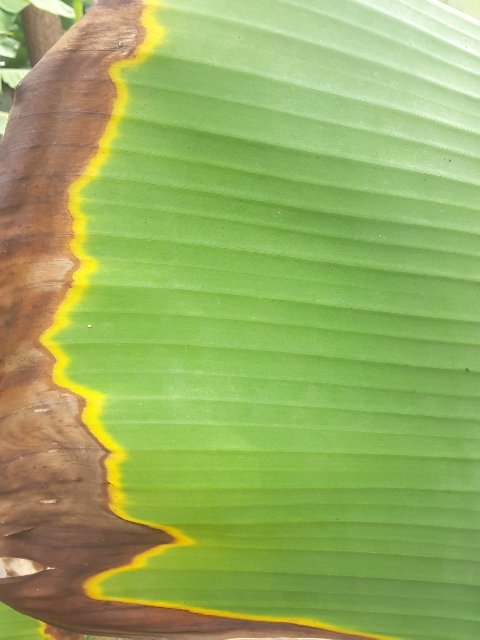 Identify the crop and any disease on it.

banana, fusarium wilt race 1
